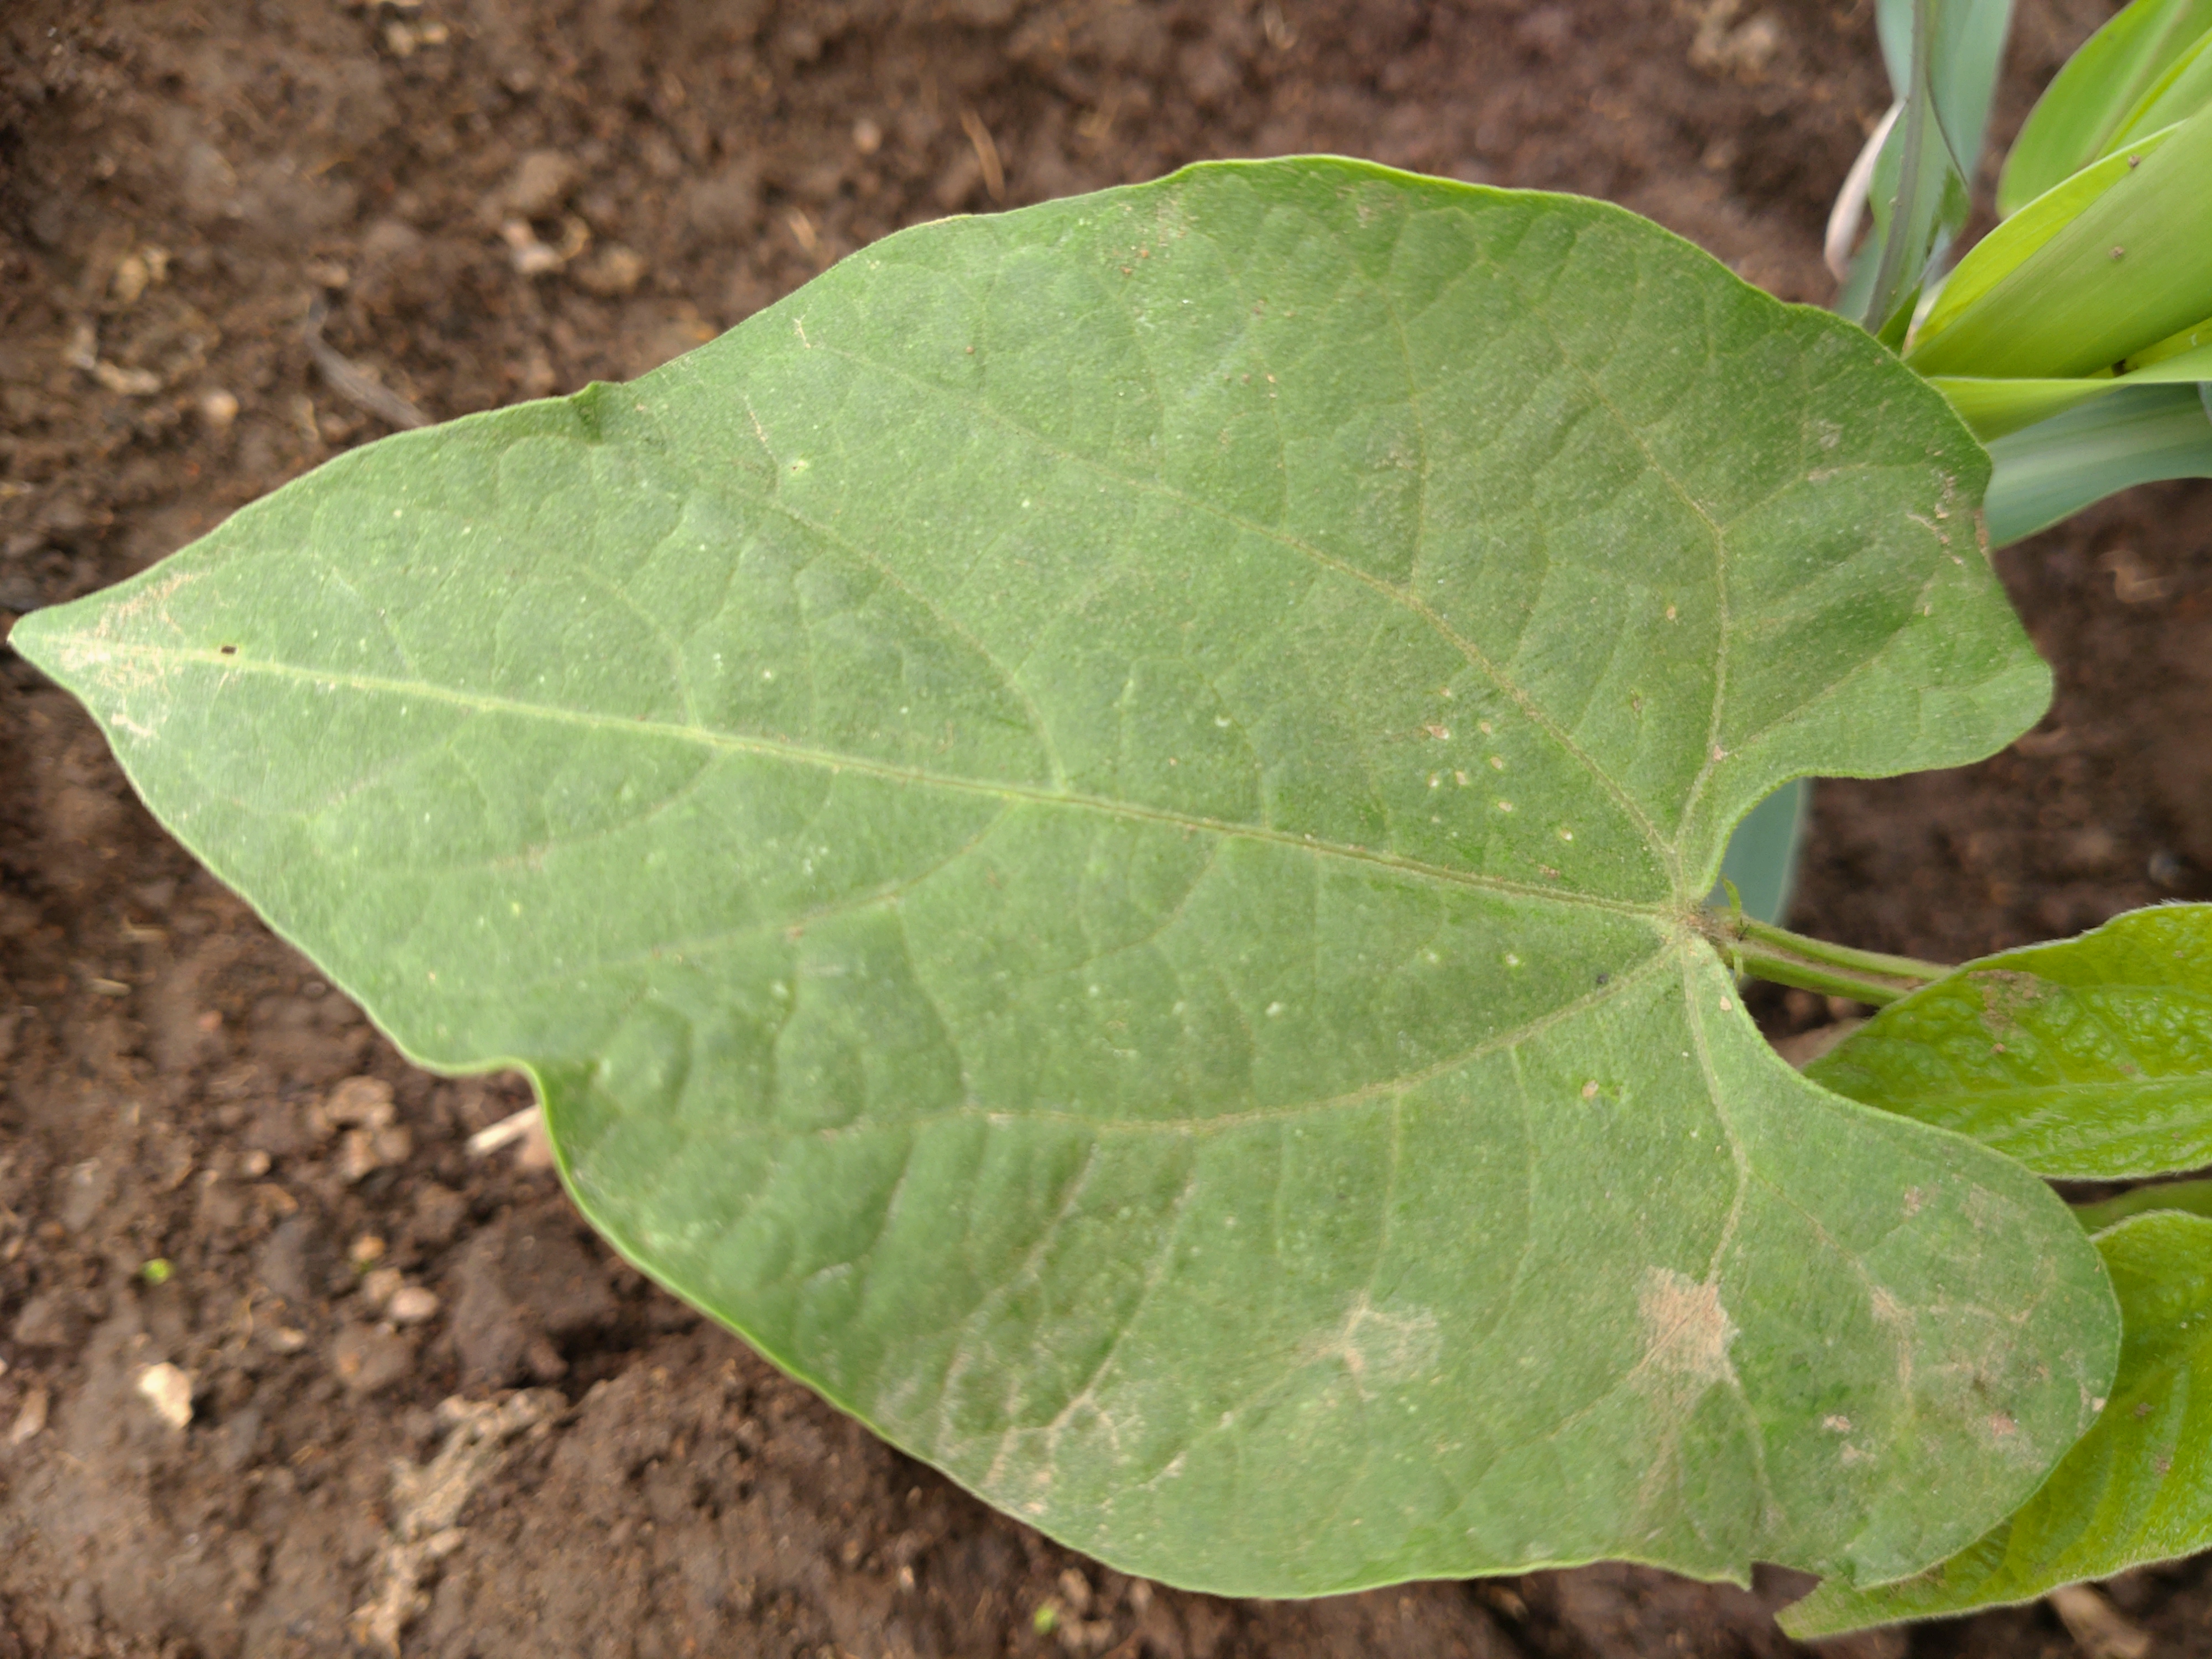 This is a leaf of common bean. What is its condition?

healthy
